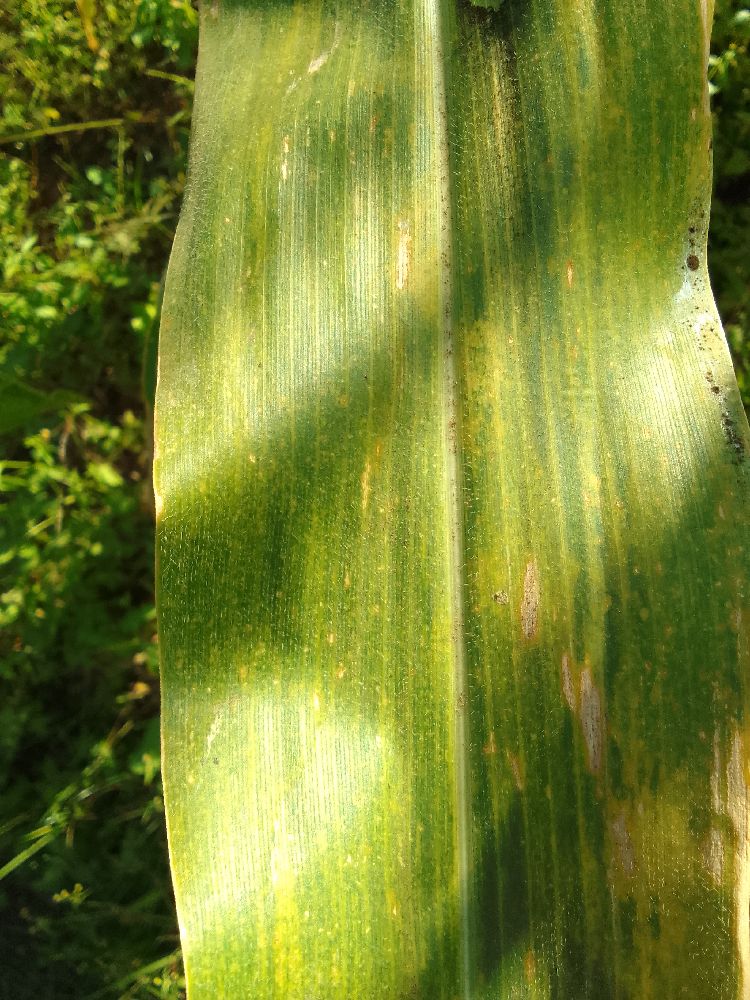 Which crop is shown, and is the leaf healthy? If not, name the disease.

maize, maize lethal necrosis
